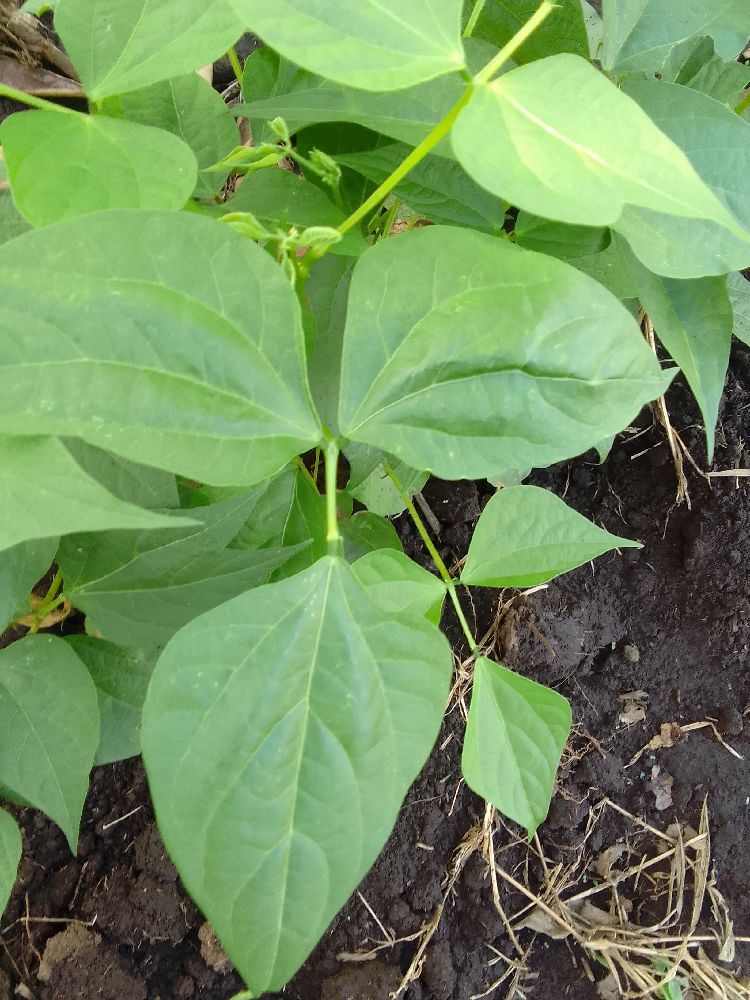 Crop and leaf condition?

common bean, healthy
